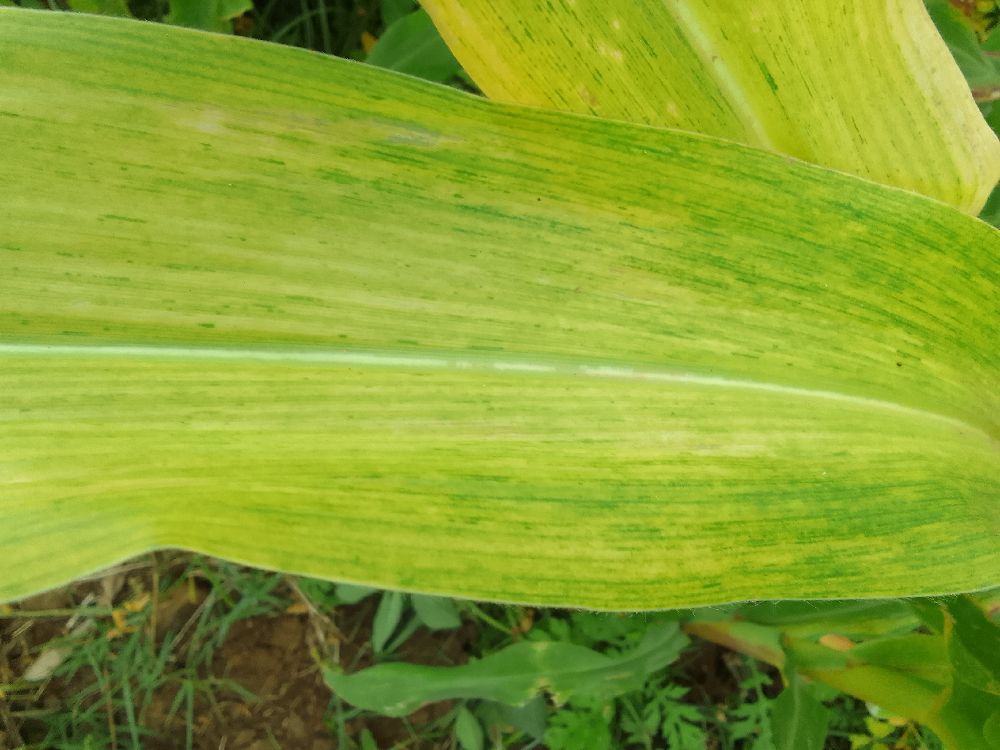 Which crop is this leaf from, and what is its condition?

maize, maize lethal necrosis
